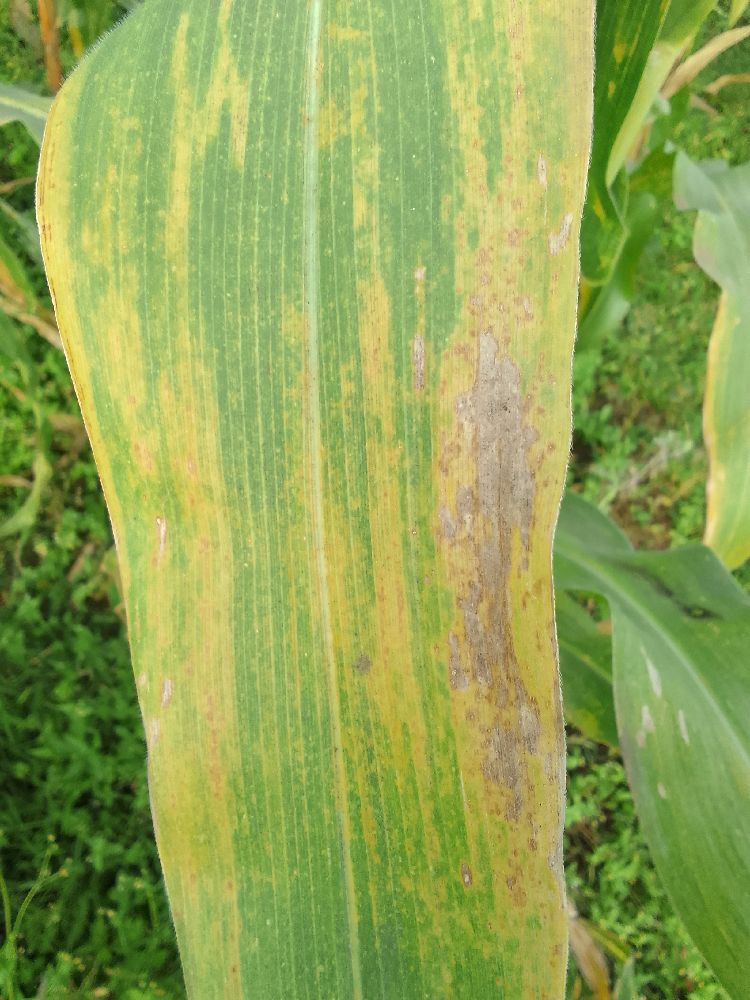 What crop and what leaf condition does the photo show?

maize, maize lethal necrosis
